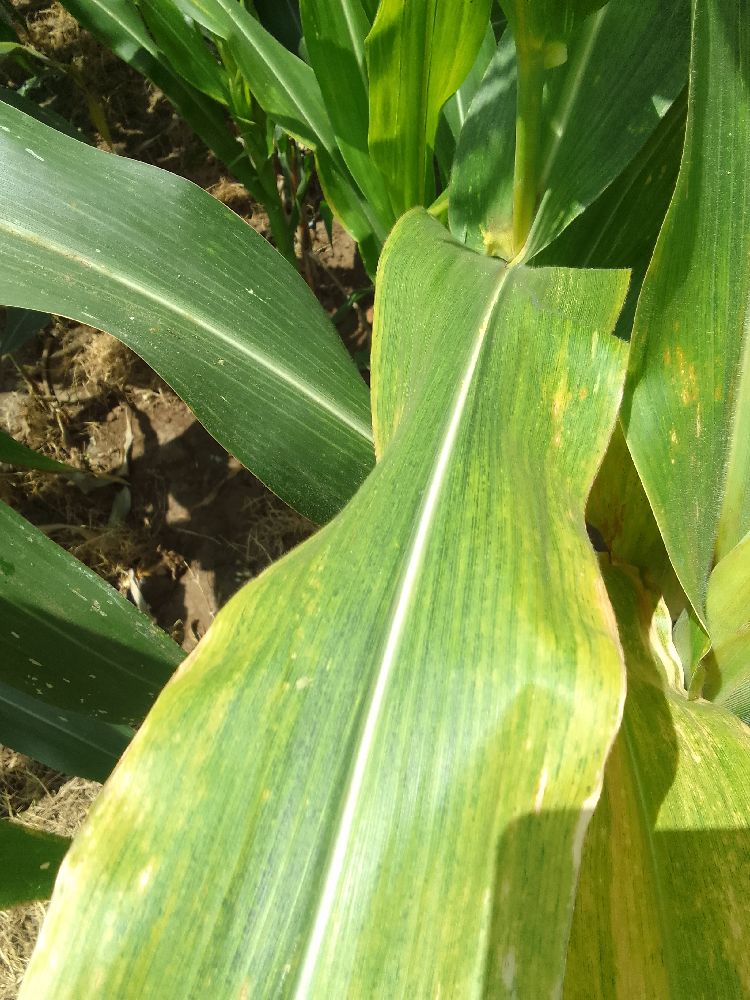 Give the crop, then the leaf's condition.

maize, maize lethal necrosis
